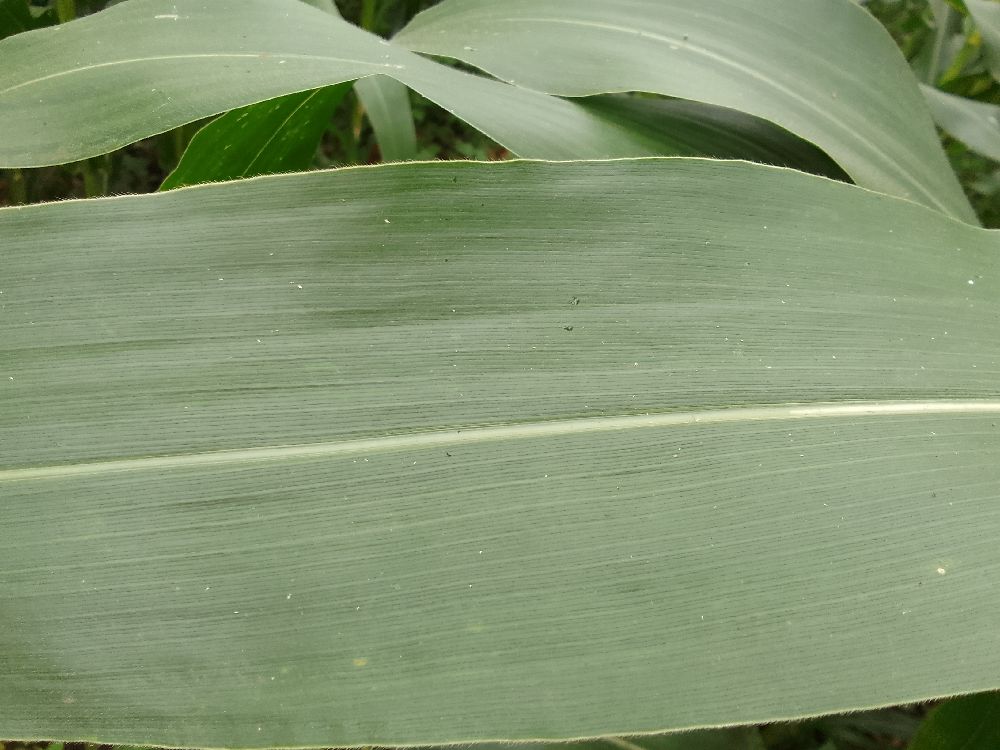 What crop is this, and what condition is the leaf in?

maize, healthy
